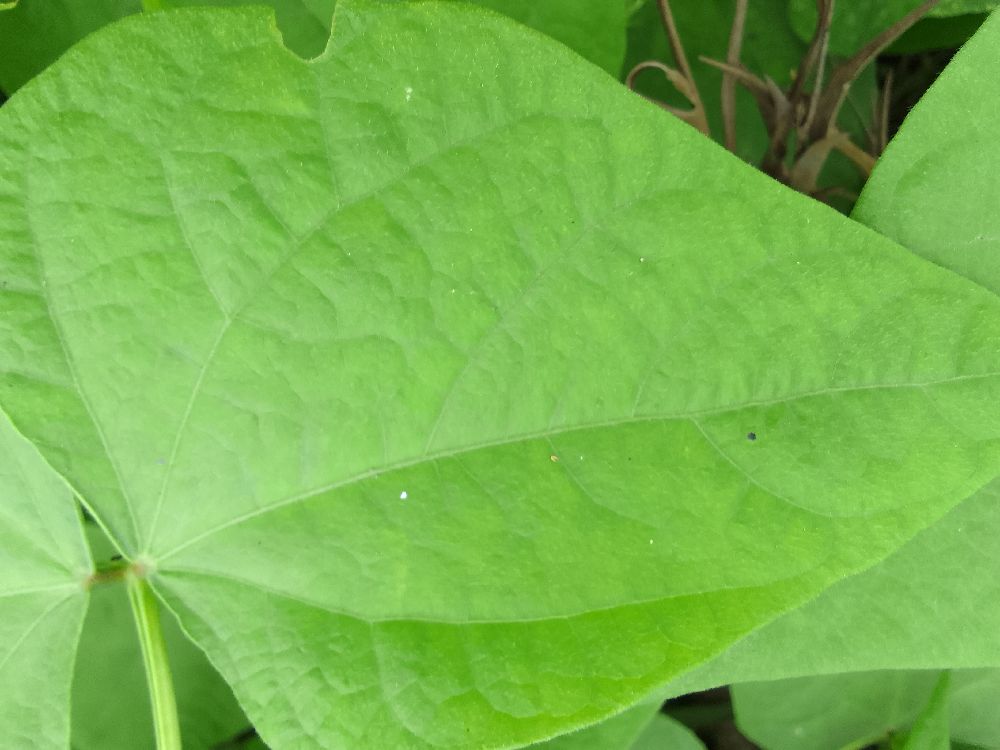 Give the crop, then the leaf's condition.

common bean, healthy
